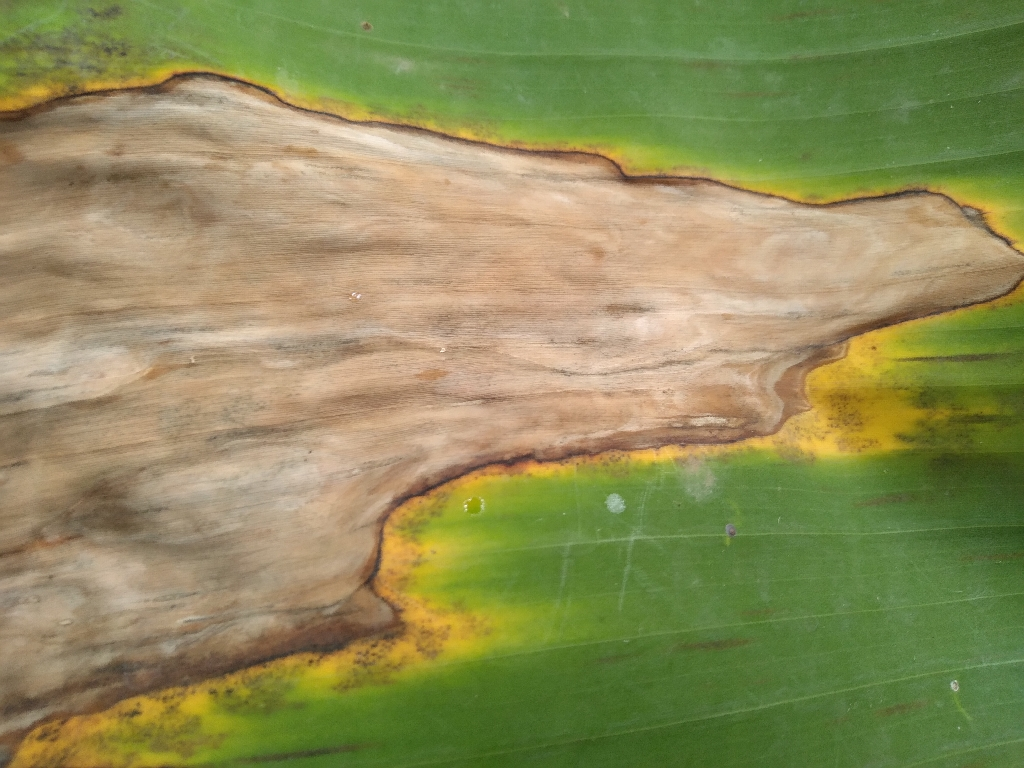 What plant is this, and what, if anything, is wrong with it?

banana, black sigatoka
